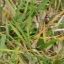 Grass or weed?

grass
